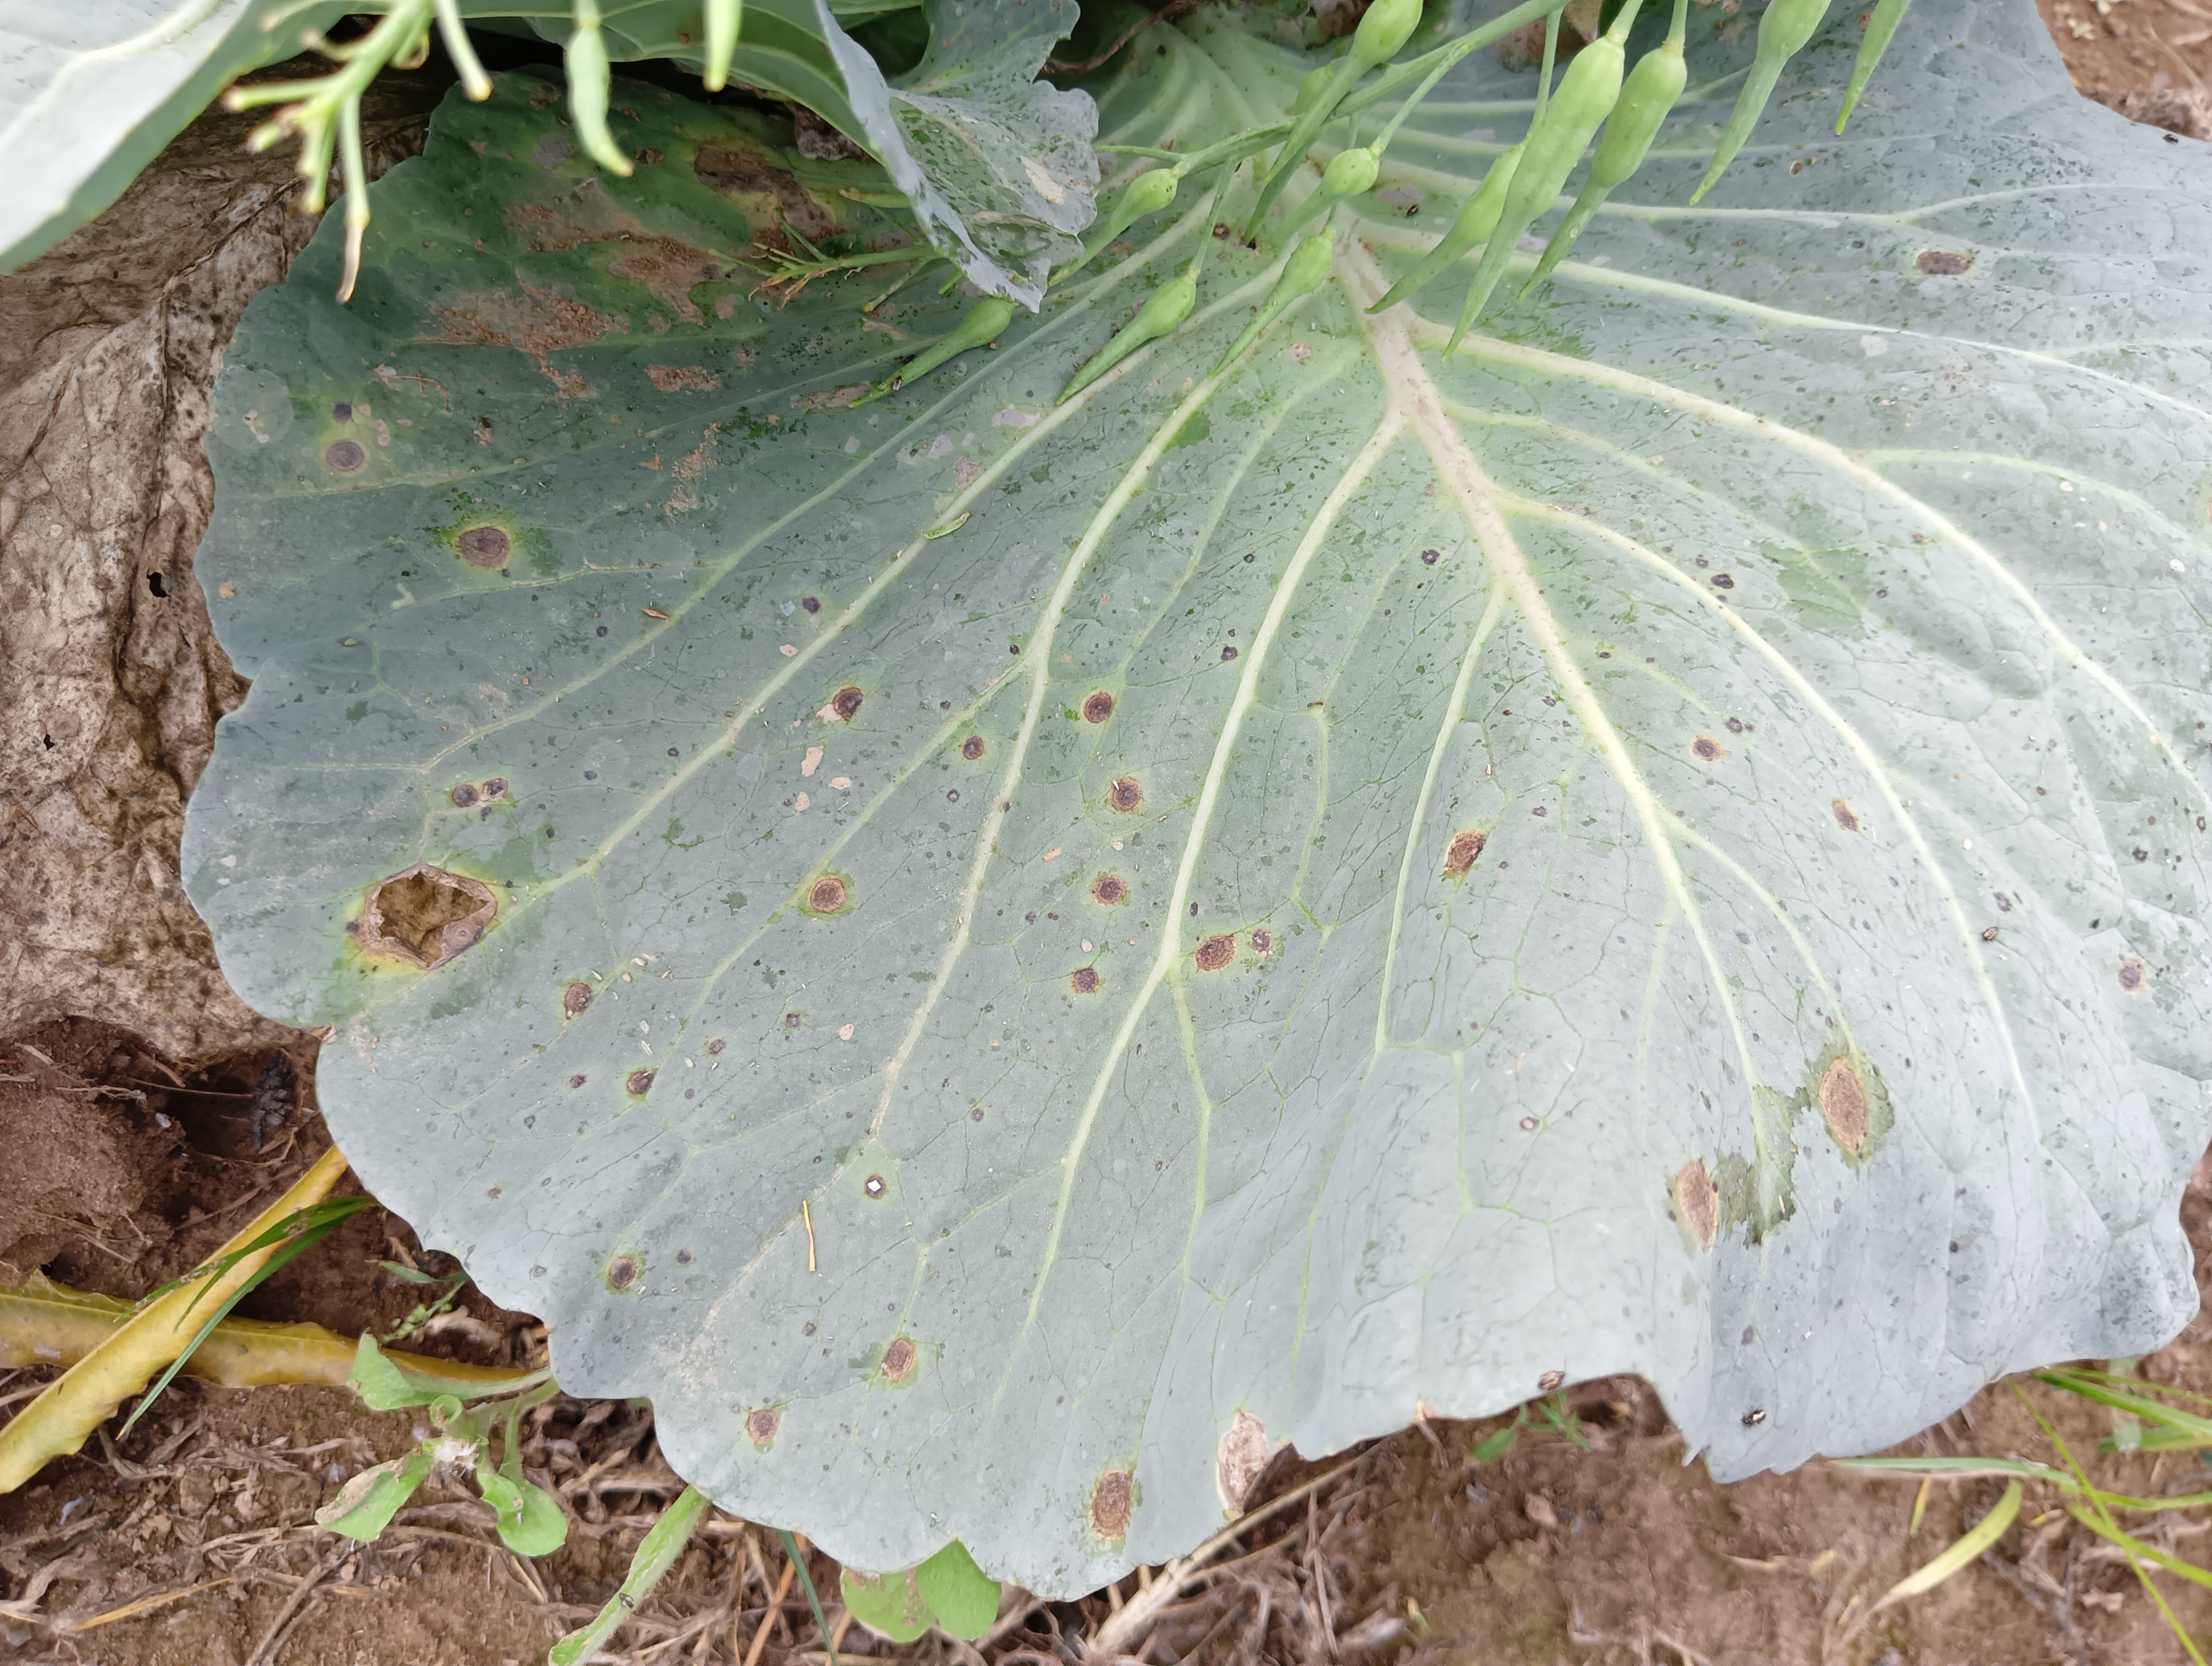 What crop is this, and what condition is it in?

cabbage, alternaria
